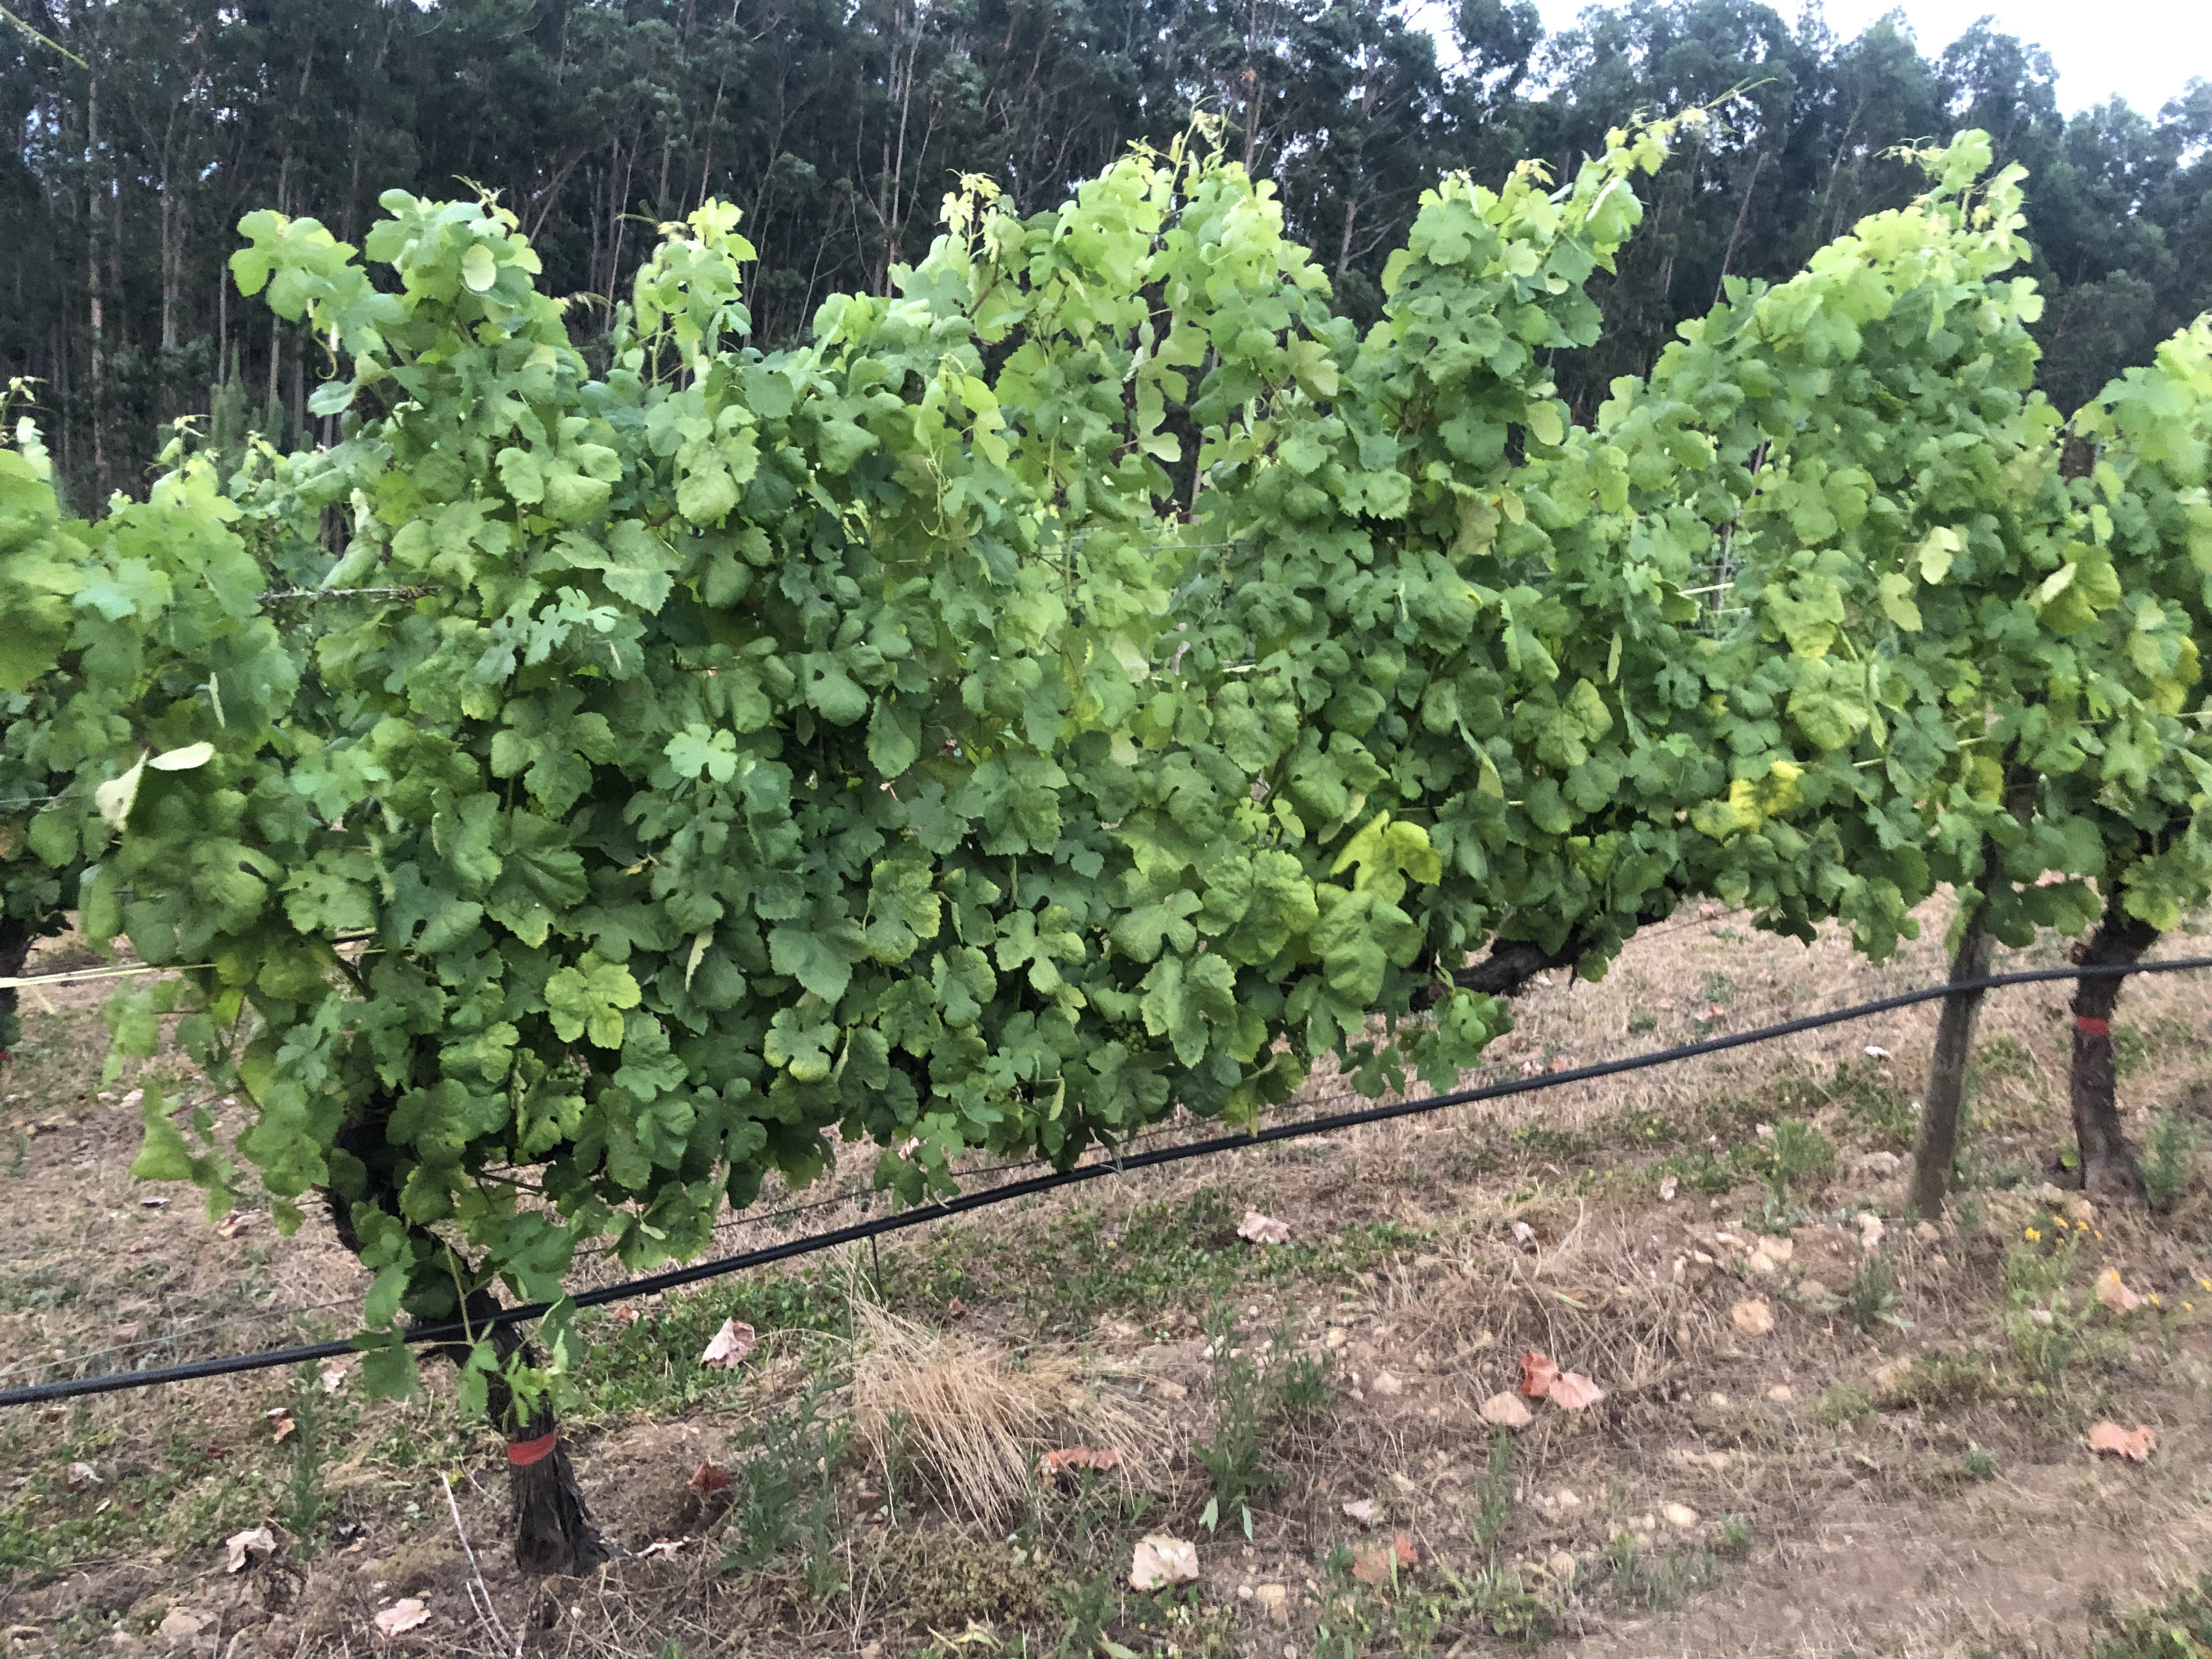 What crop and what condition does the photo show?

grapevine, not affected by esca disease
